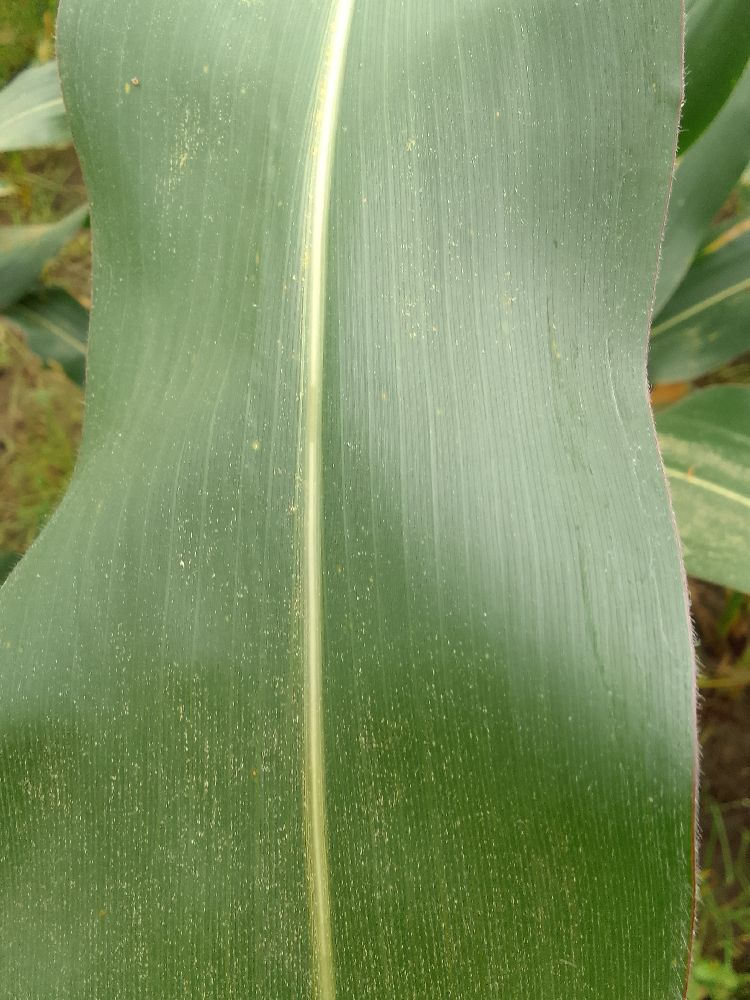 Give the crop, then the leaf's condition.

maize, healthy
